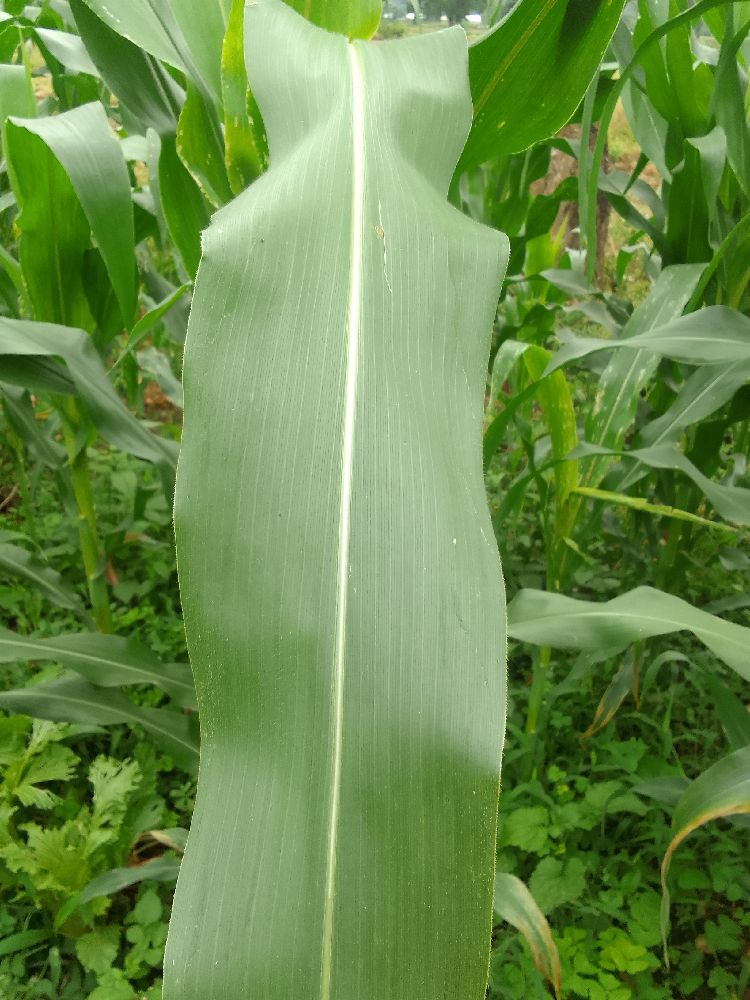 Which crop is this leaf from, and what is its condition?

maize, healthy
